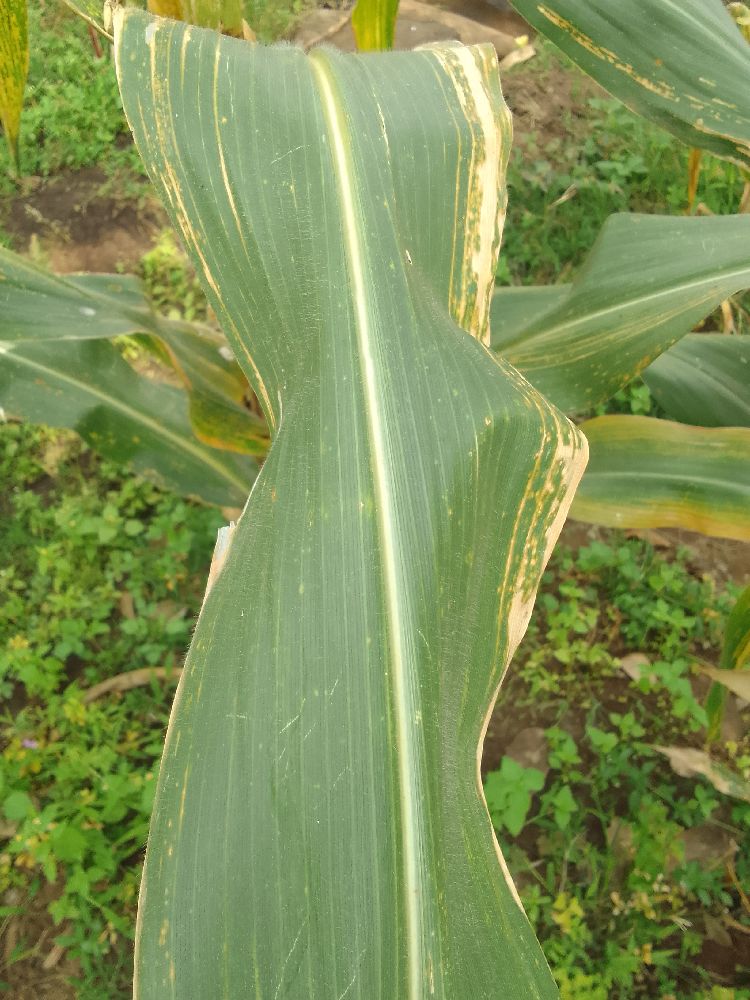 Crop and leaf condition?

maize, maize lethal necrosis
